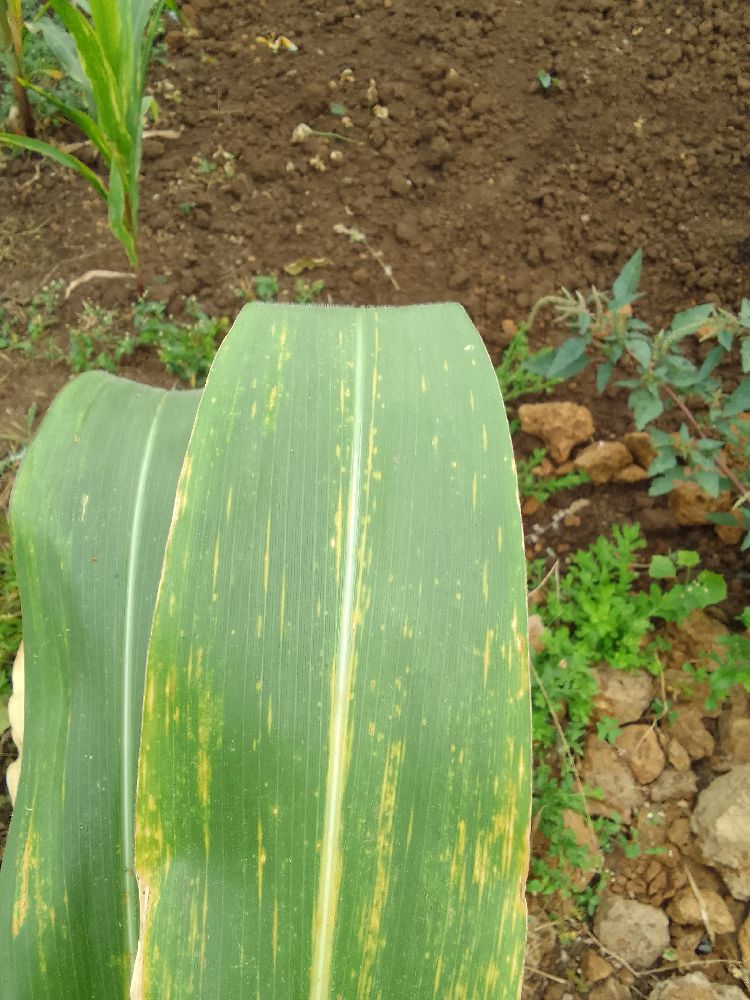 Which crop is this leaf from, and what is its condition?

maize, maize lethal necrosis
